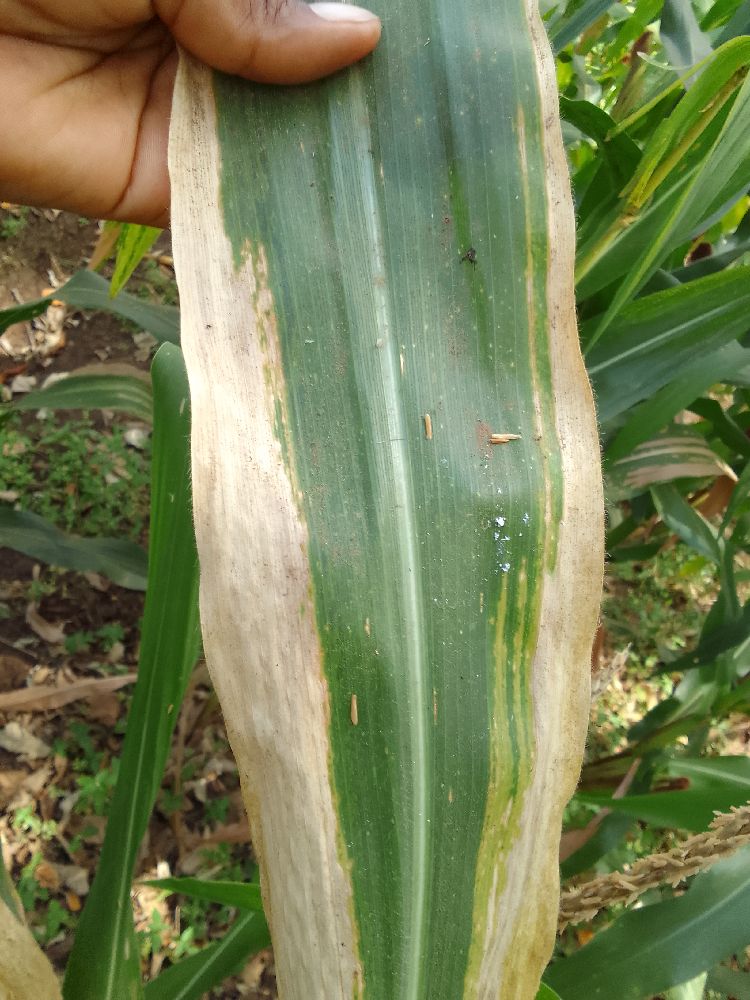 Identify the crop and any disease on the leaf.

maize, maize lethal necrosis
